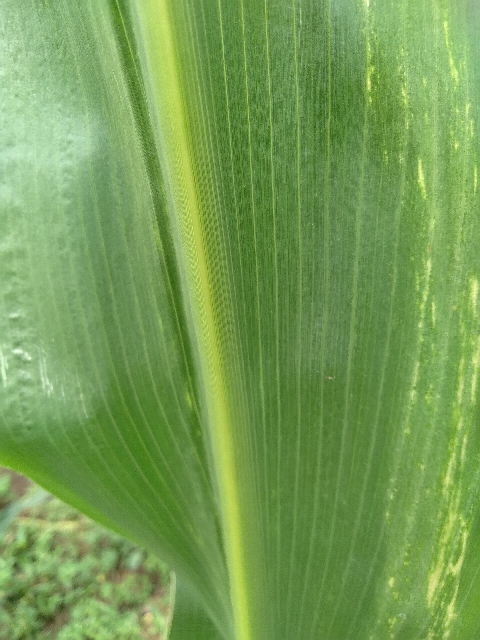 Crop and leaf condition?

maize, maize lethal necrosis
